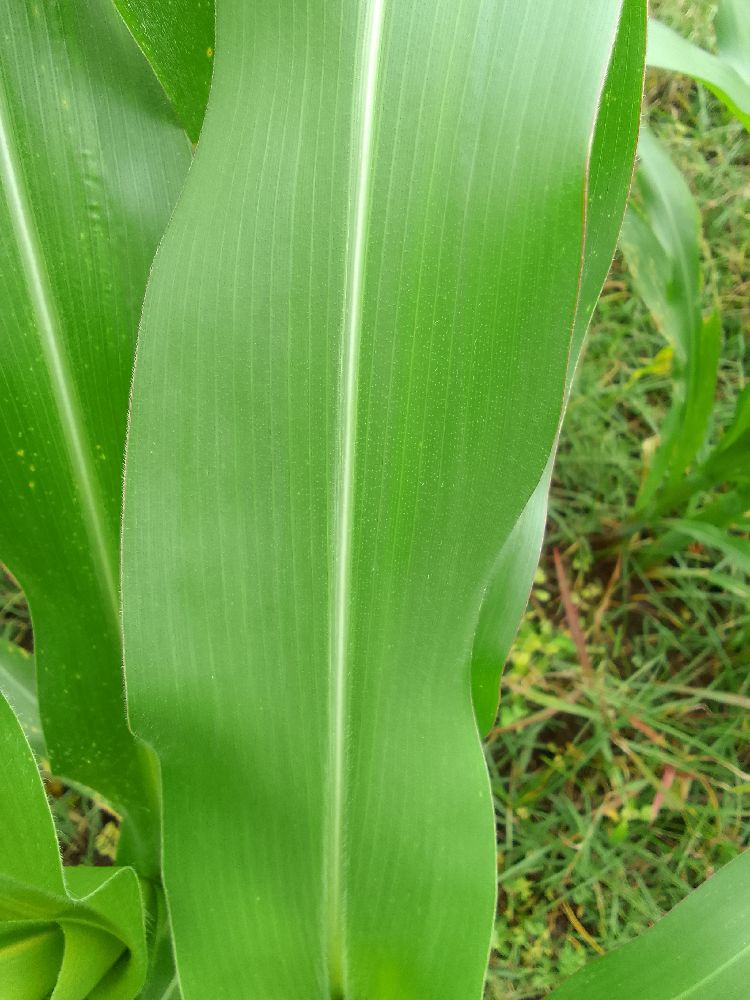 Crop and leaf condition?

maize, healthy
